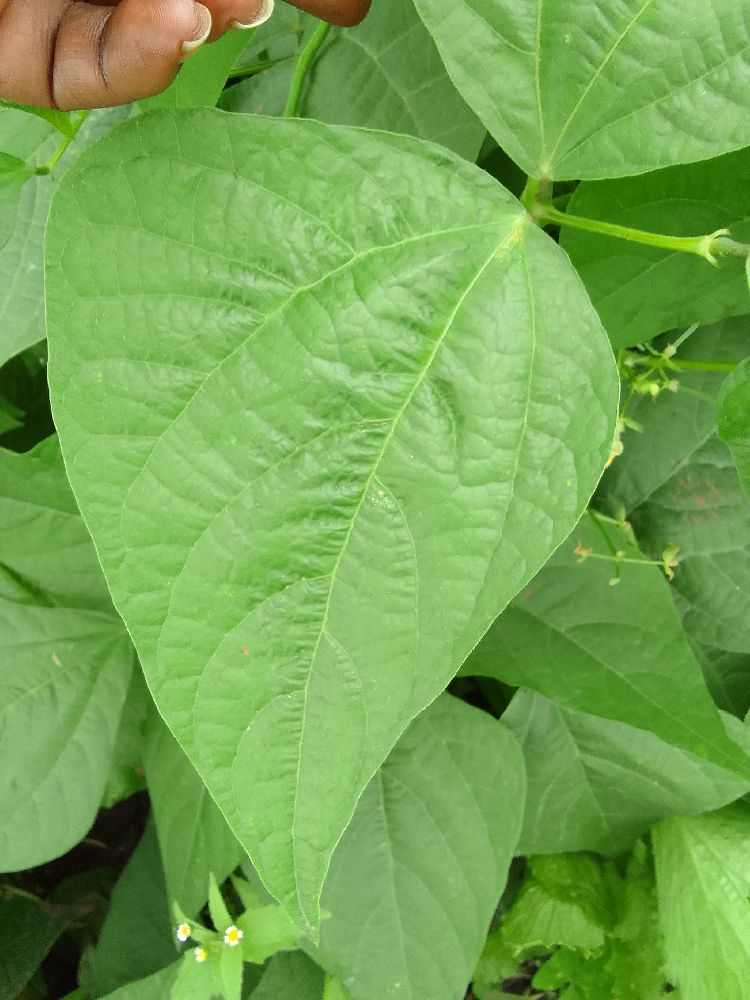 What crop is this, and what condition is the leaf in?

common bean, healthy
